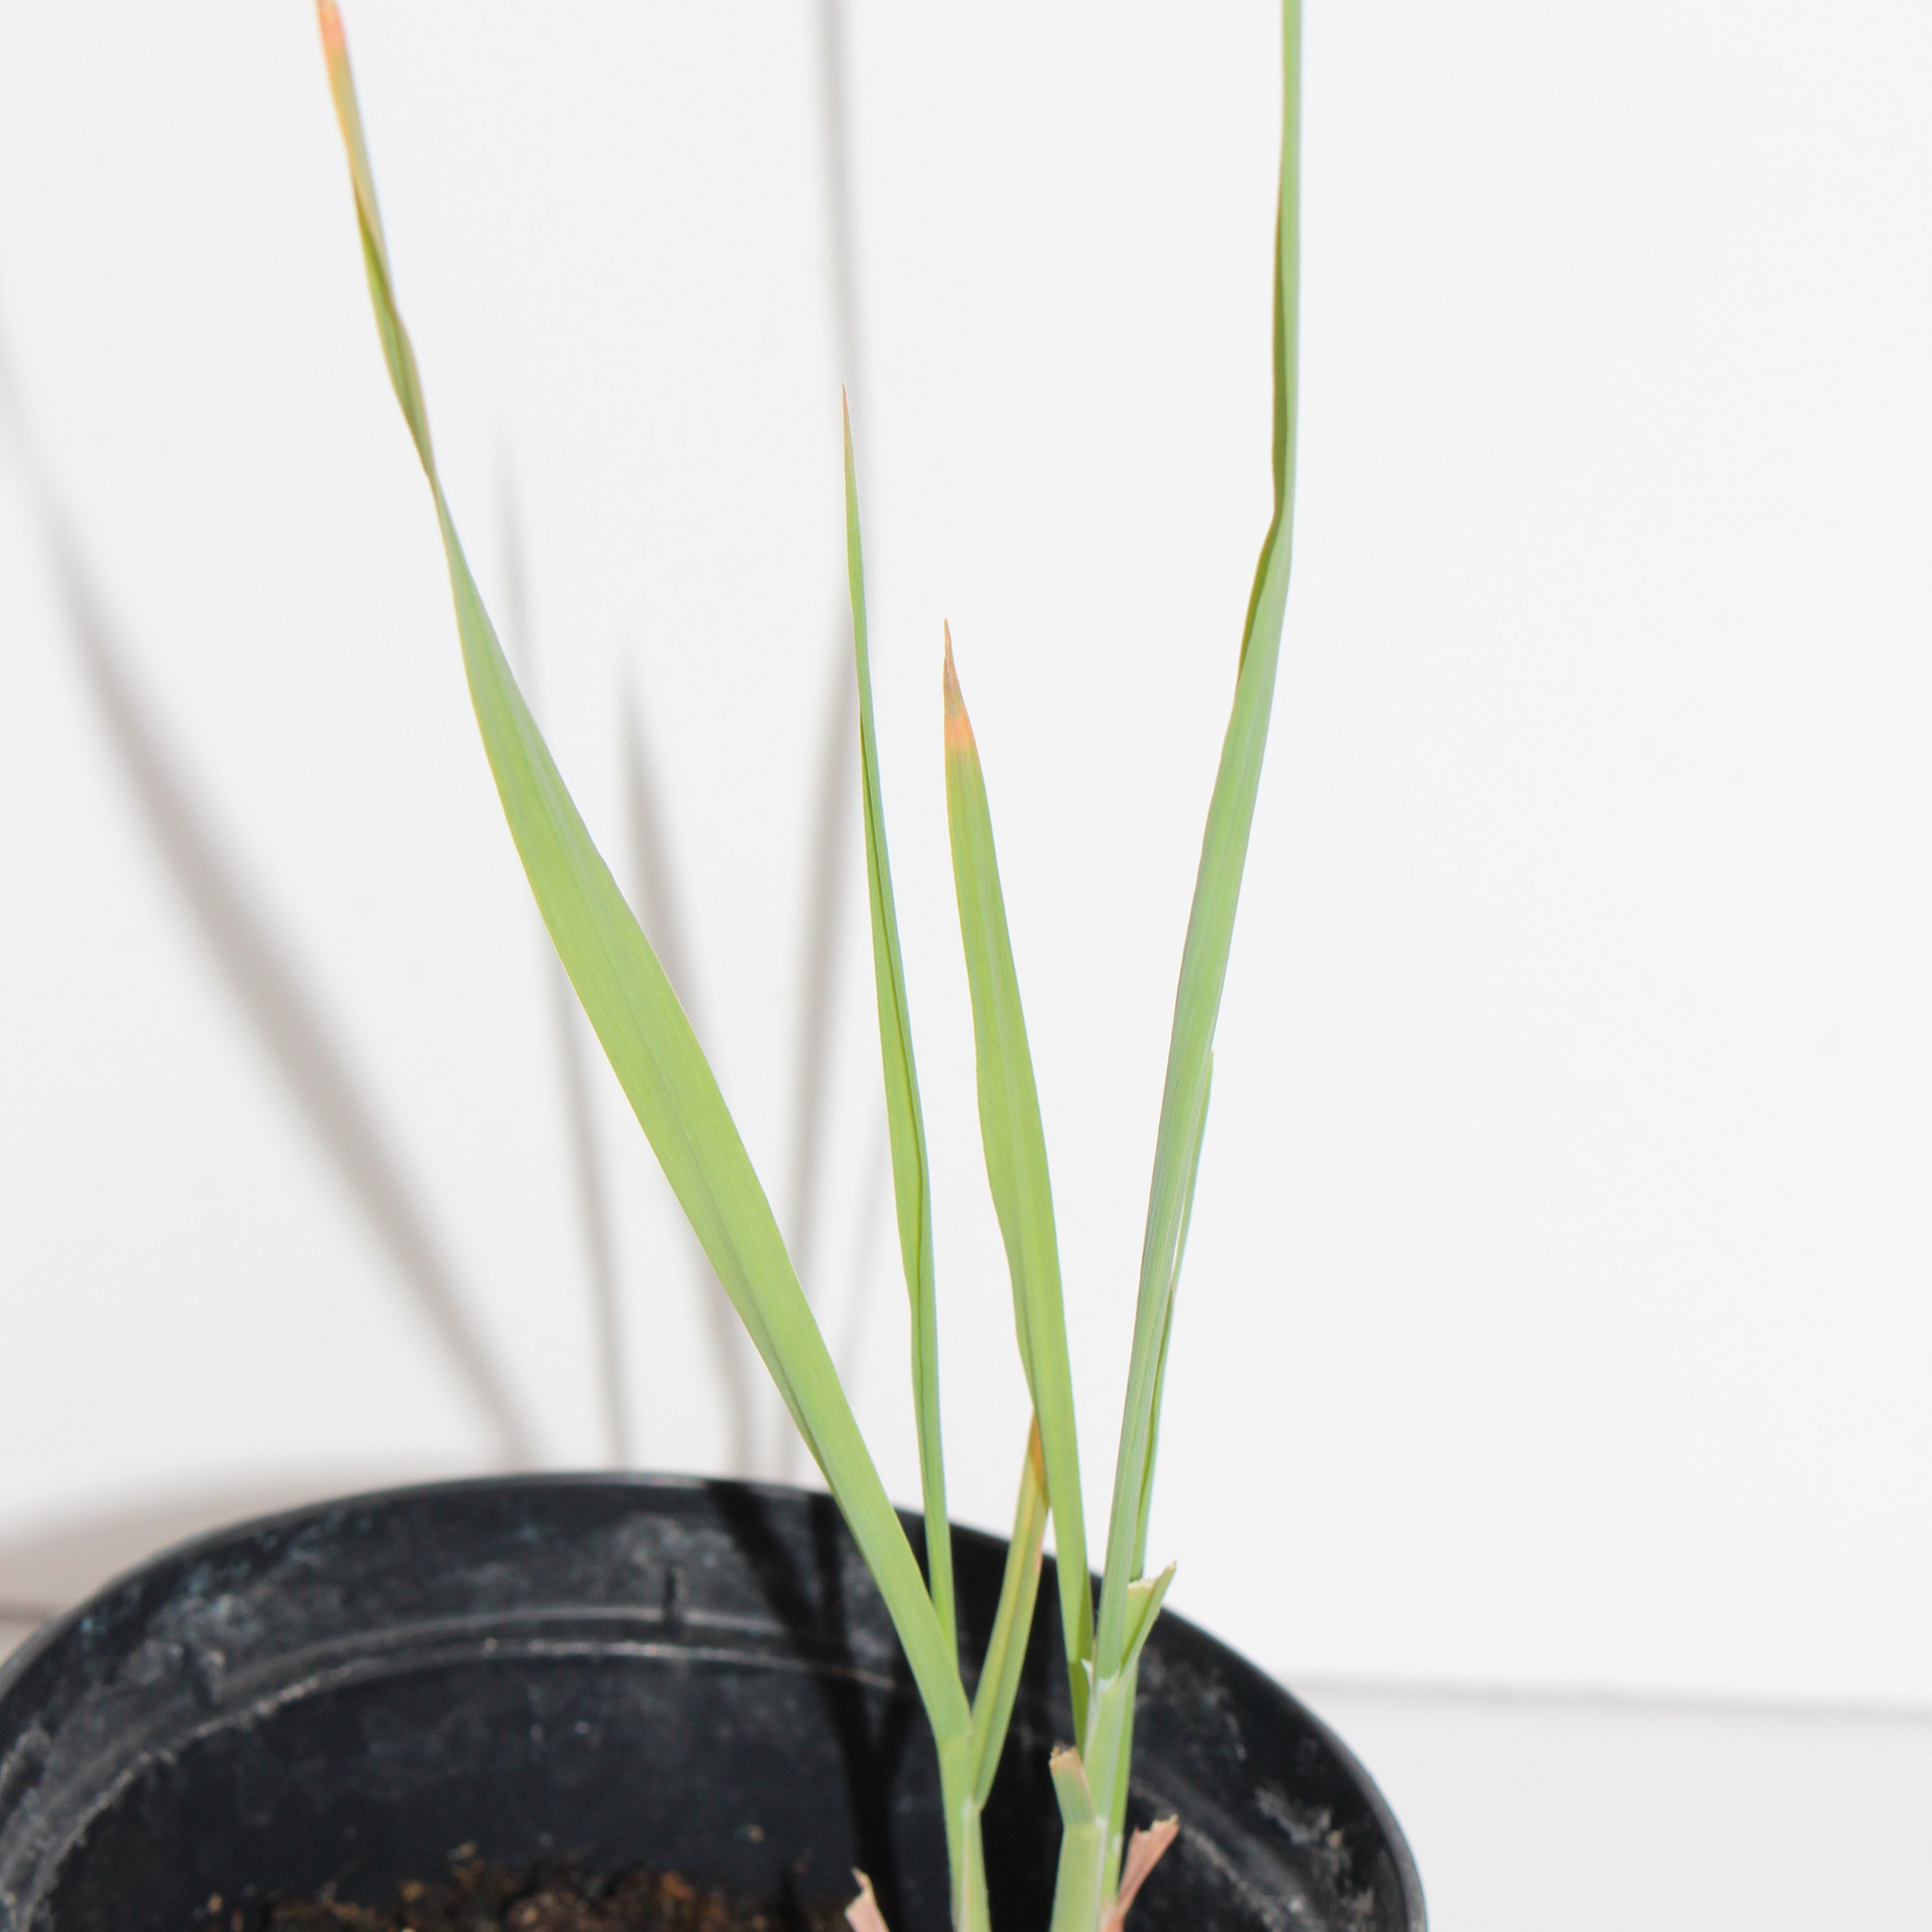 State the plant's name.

Avena sterilis
